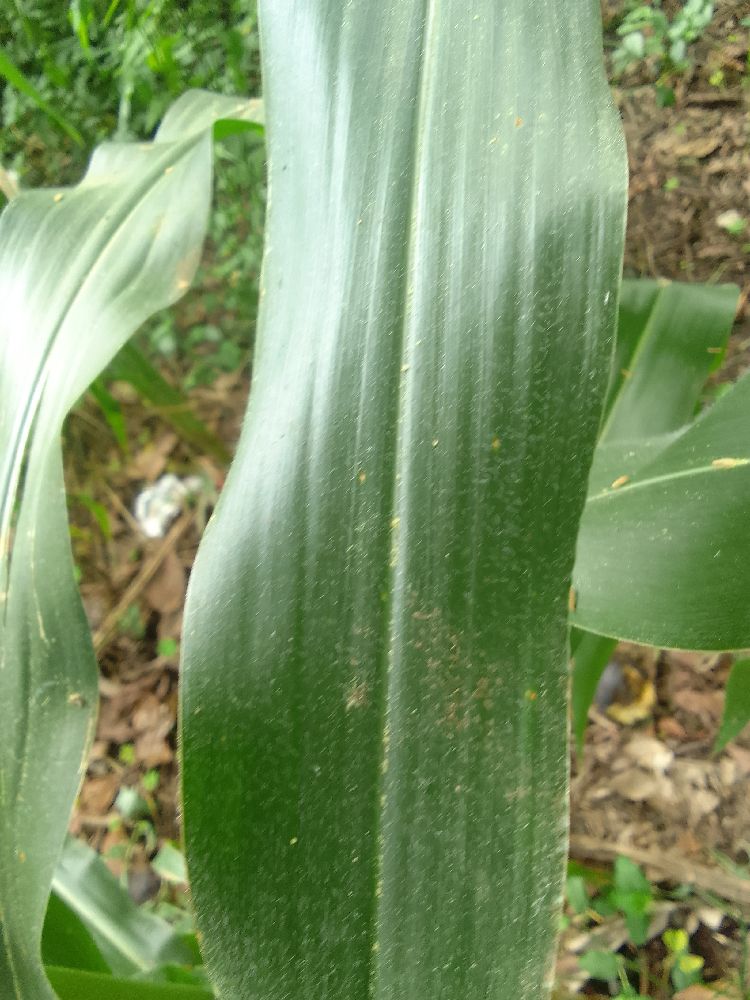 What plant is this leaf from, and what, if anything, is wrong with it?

maize, healthy
